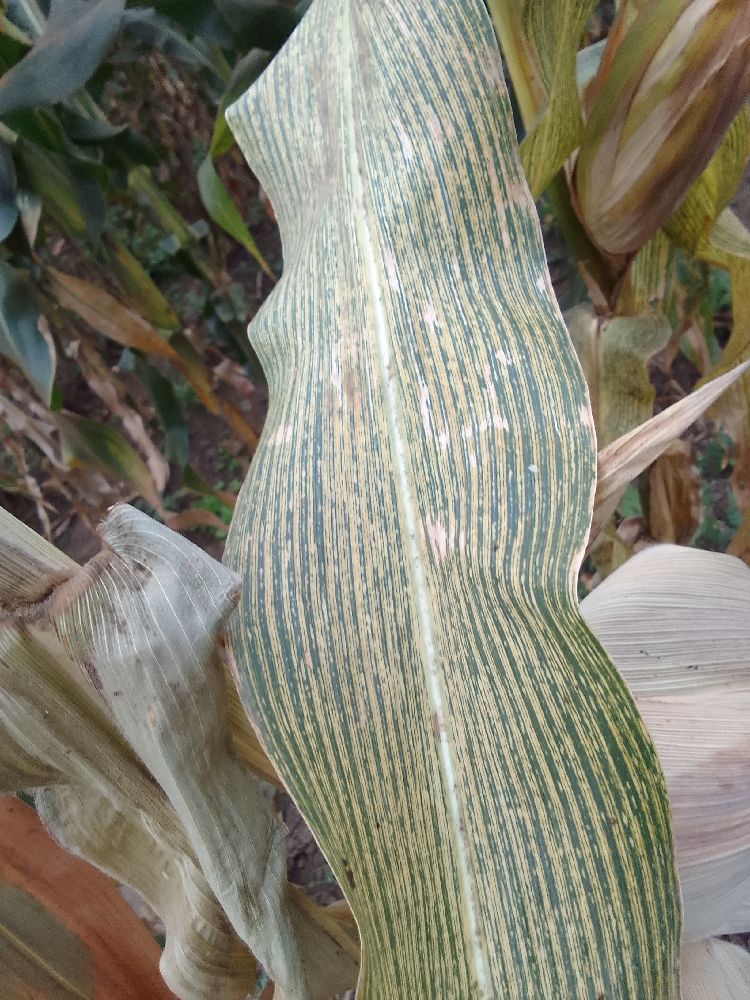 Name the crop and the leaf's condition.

maize, maize streak virus
